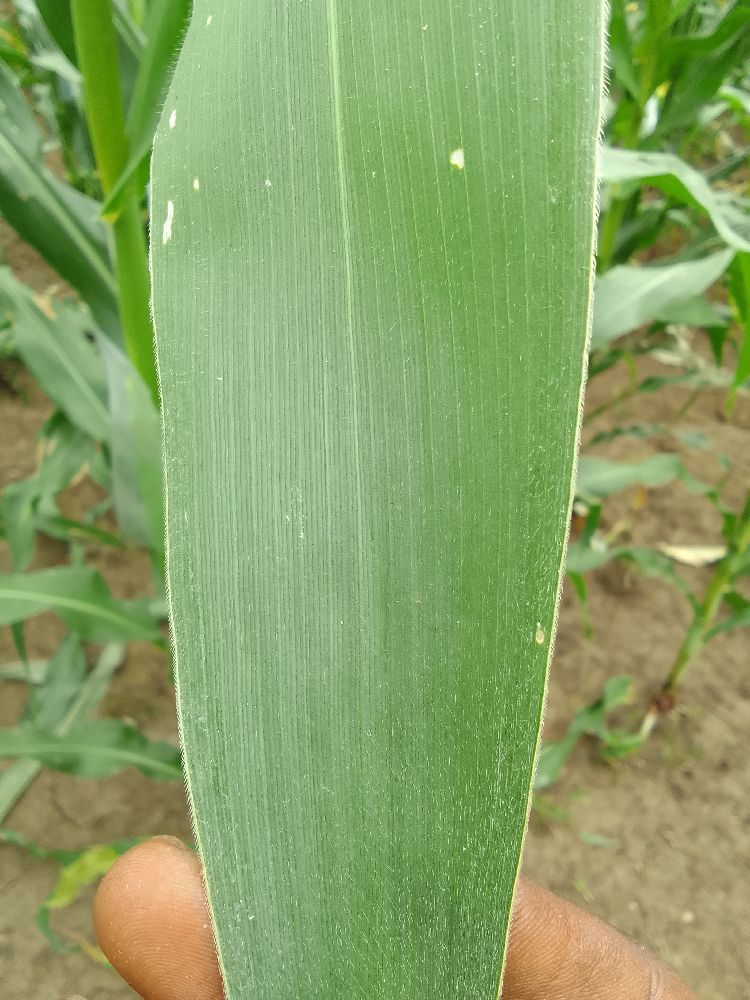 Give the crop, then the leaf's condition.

maize, healthy
